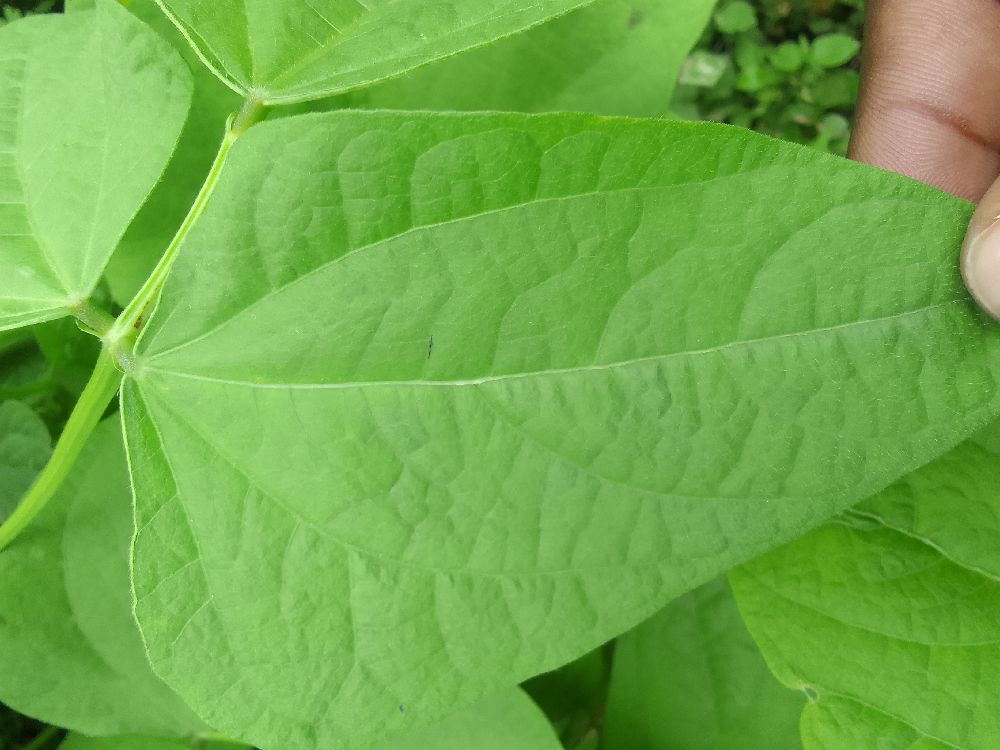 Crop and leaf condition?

common bean, healthy
